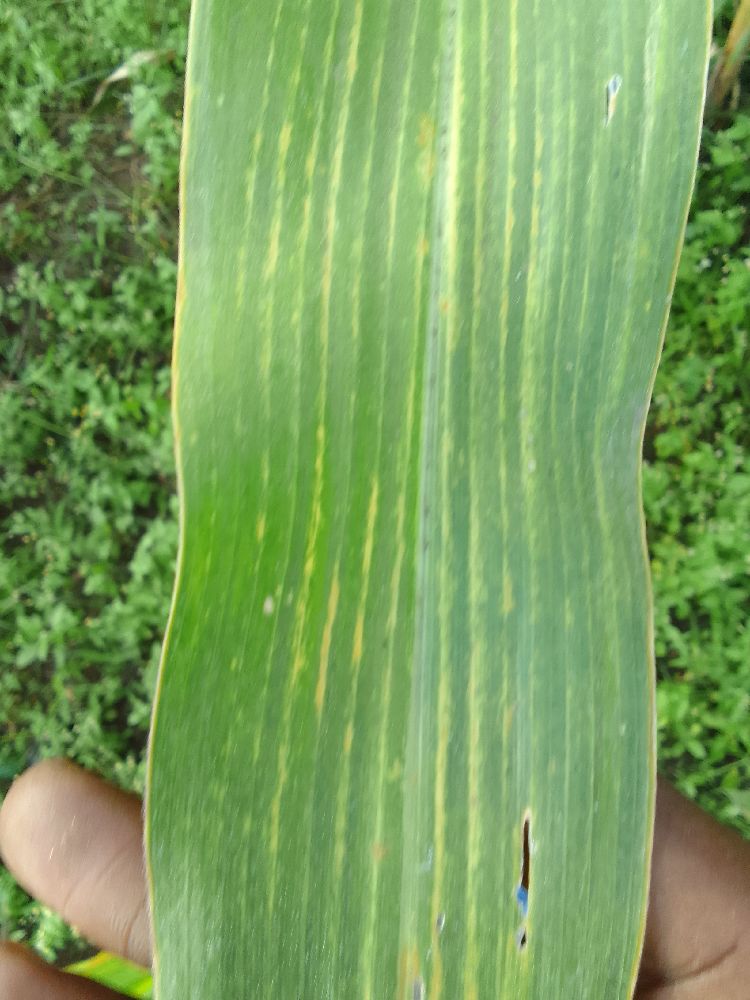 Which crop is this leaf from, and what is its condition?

maize, maize lethal necrosis
